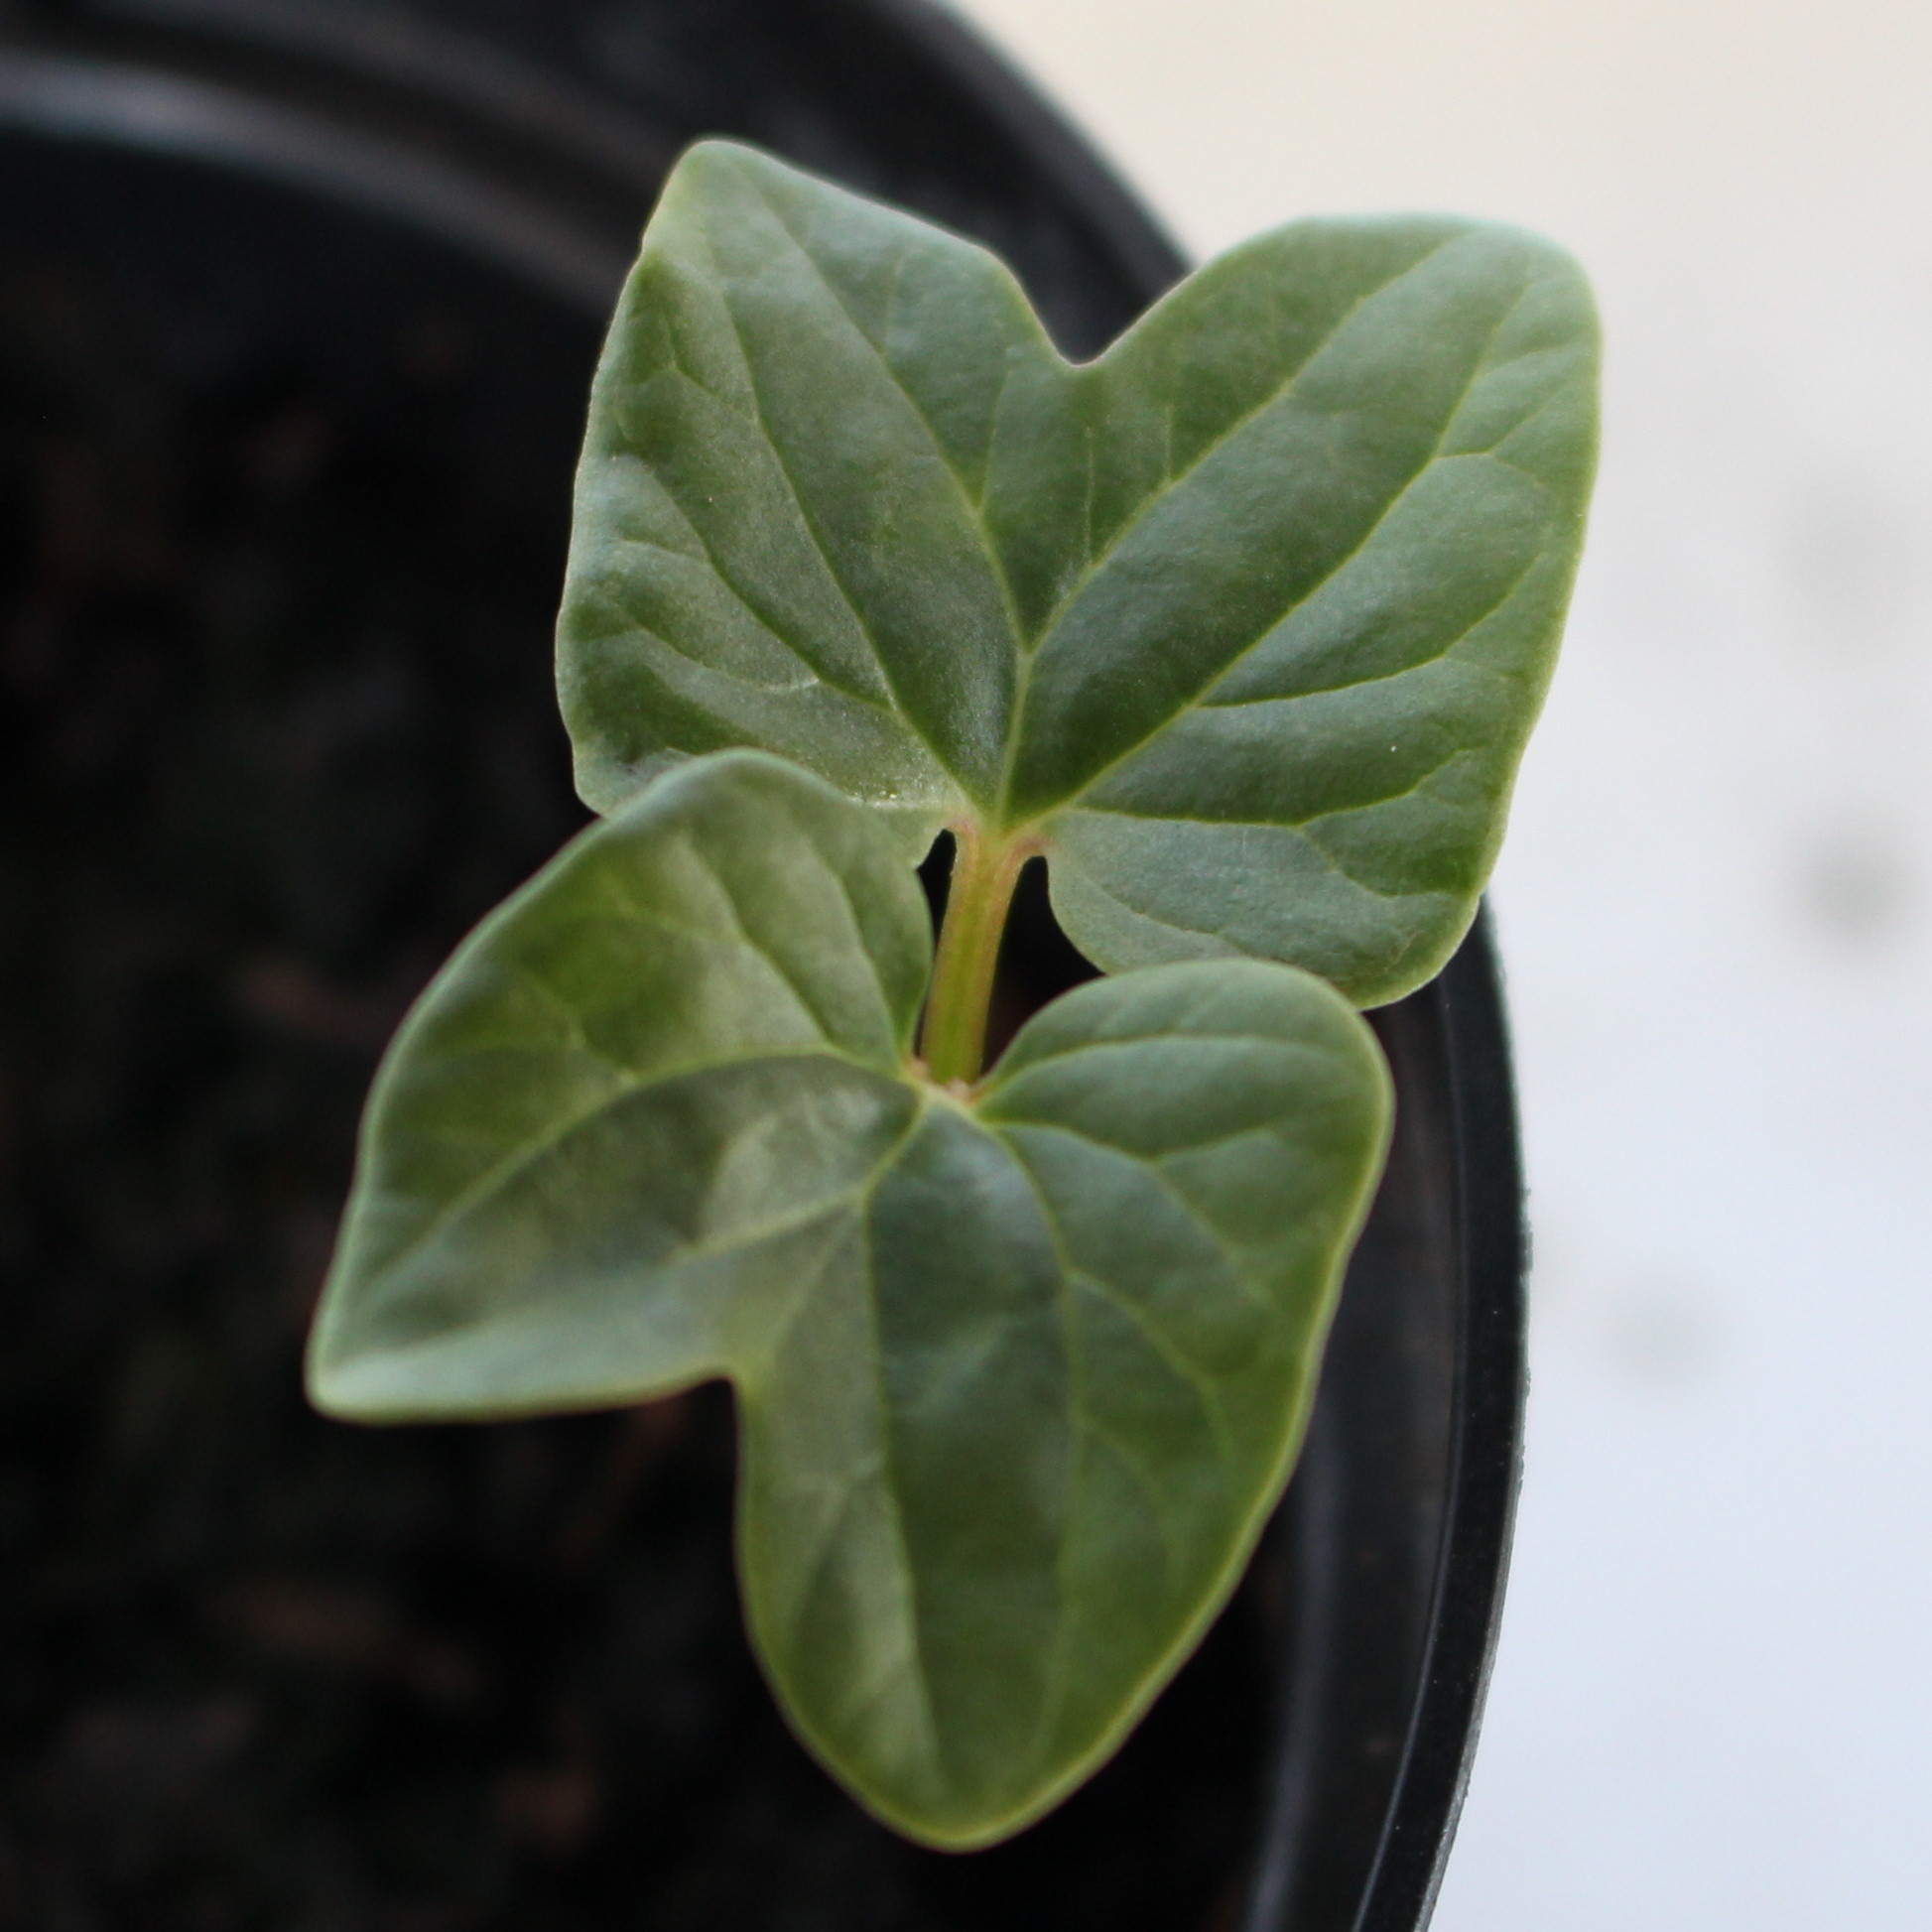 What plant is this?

Convolvulus arvensis
